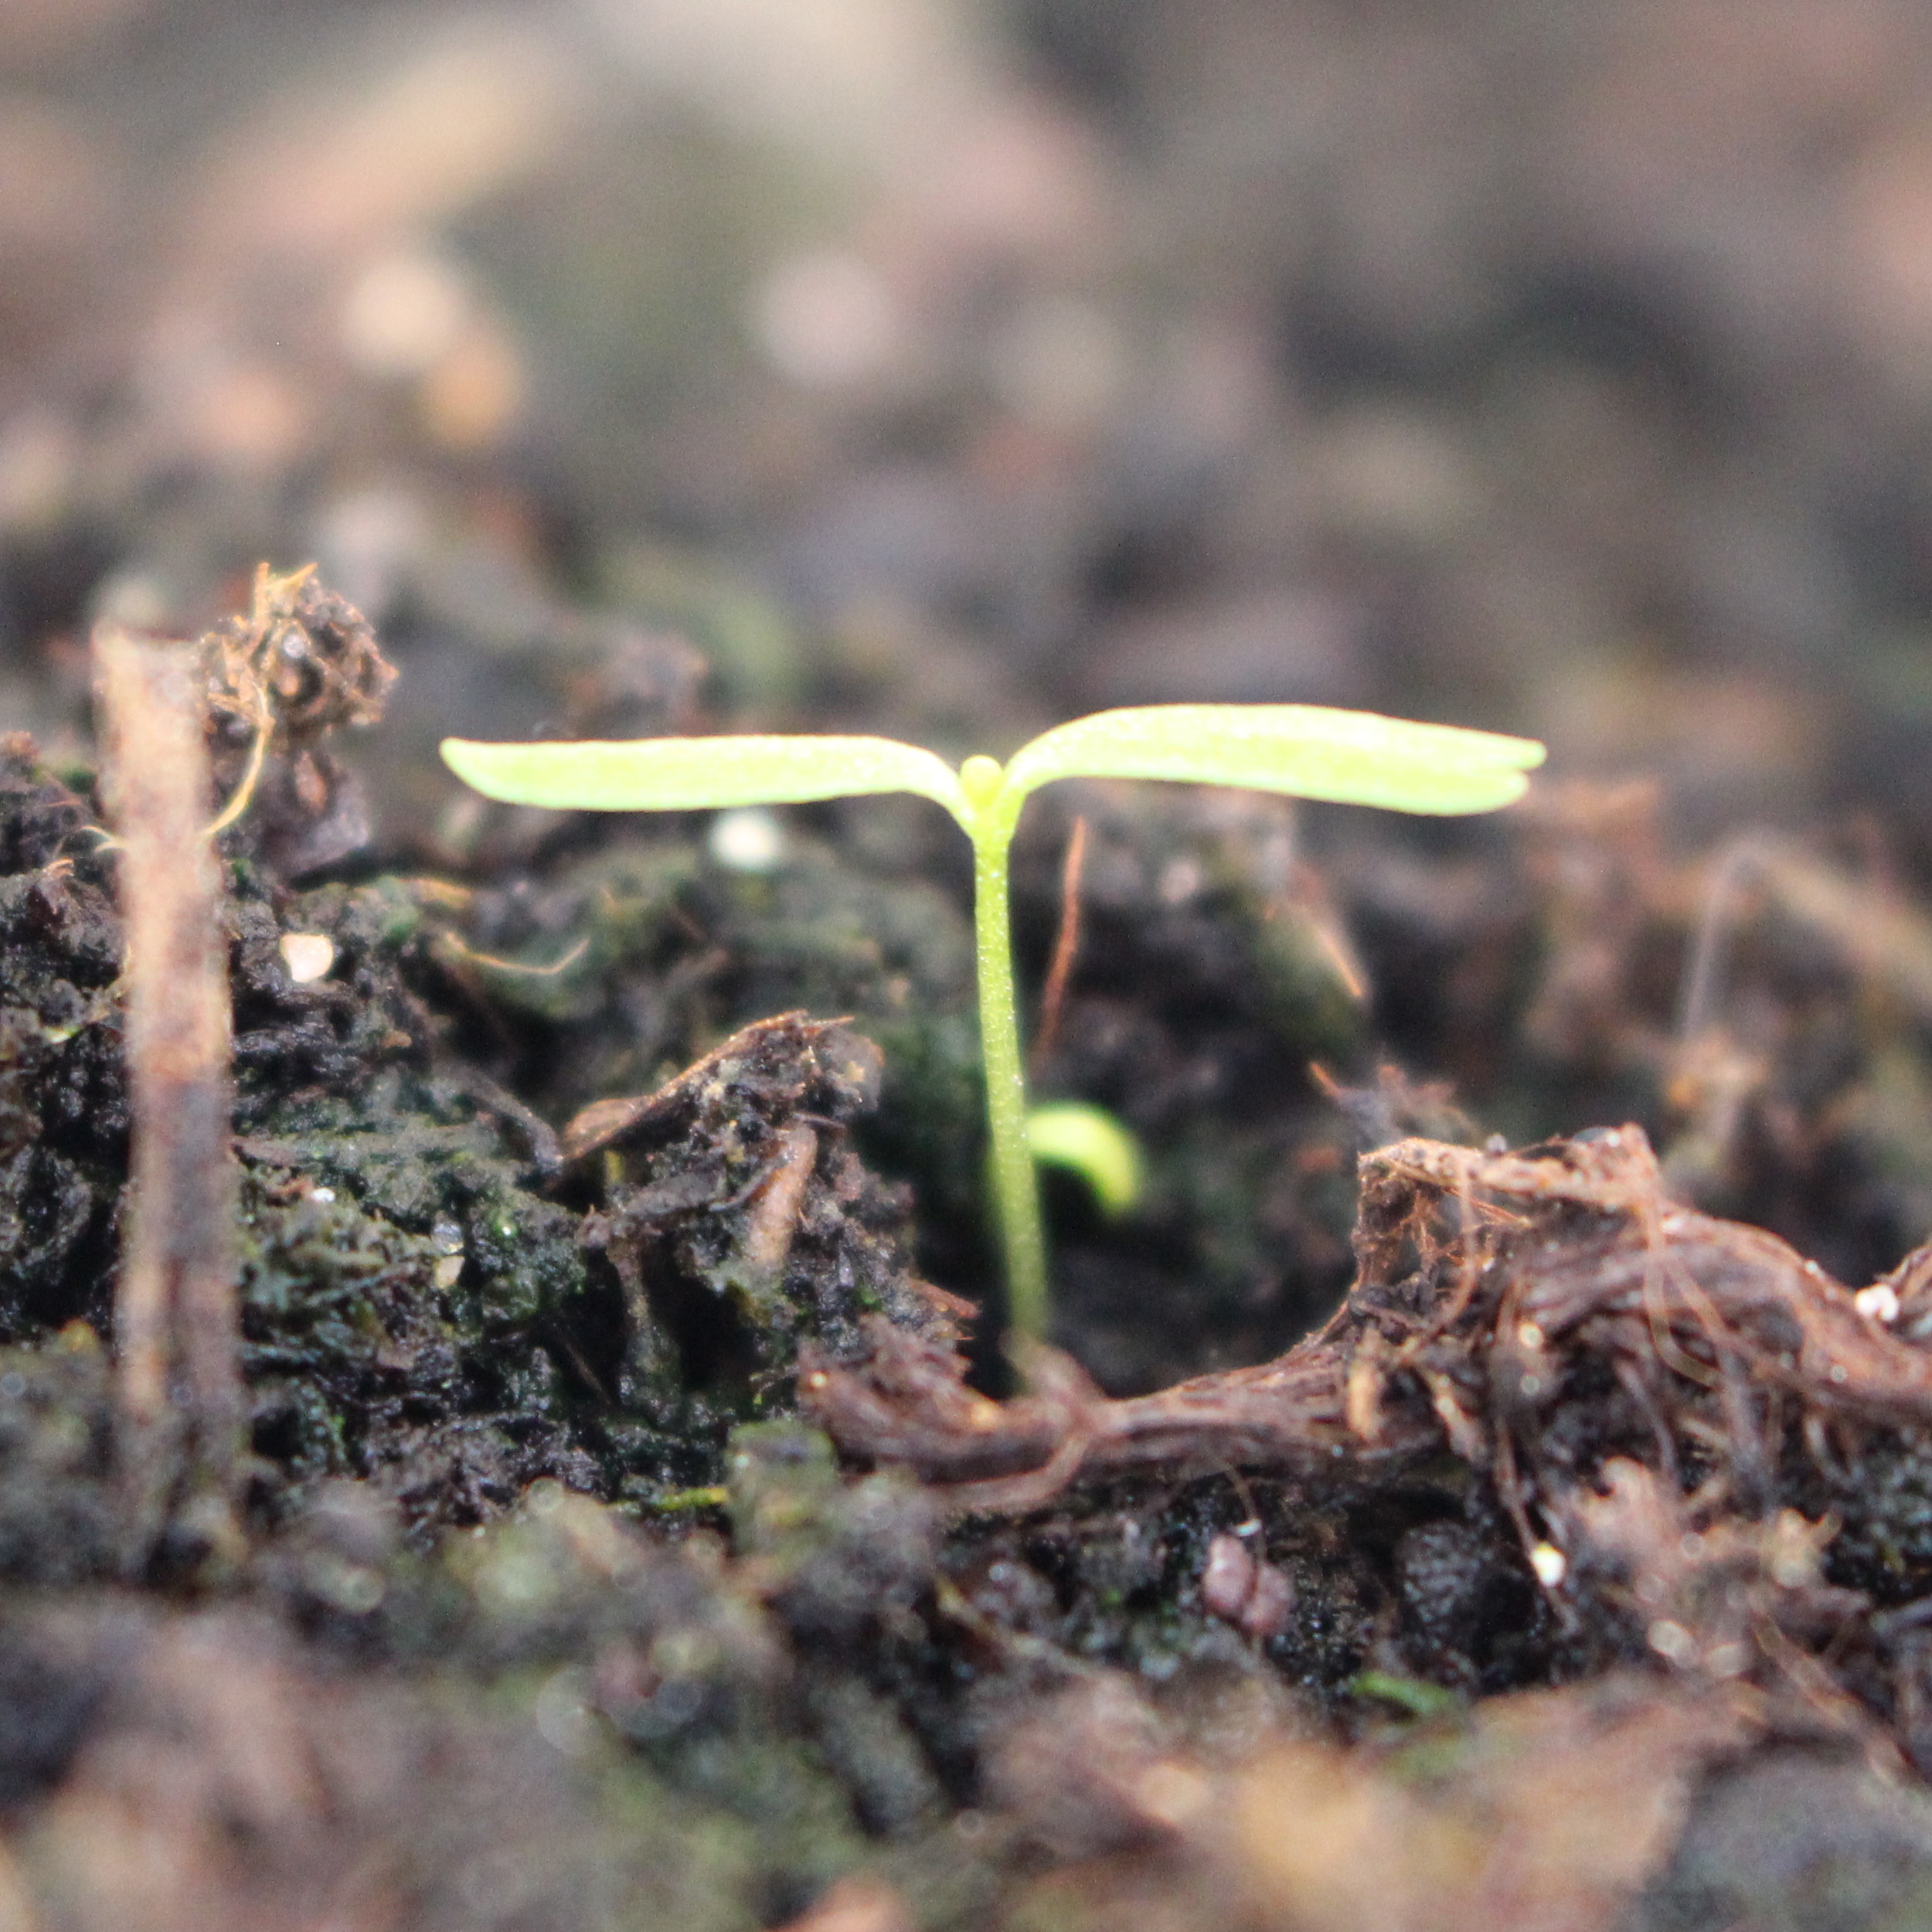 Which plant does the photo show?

Papaver rhoeas
